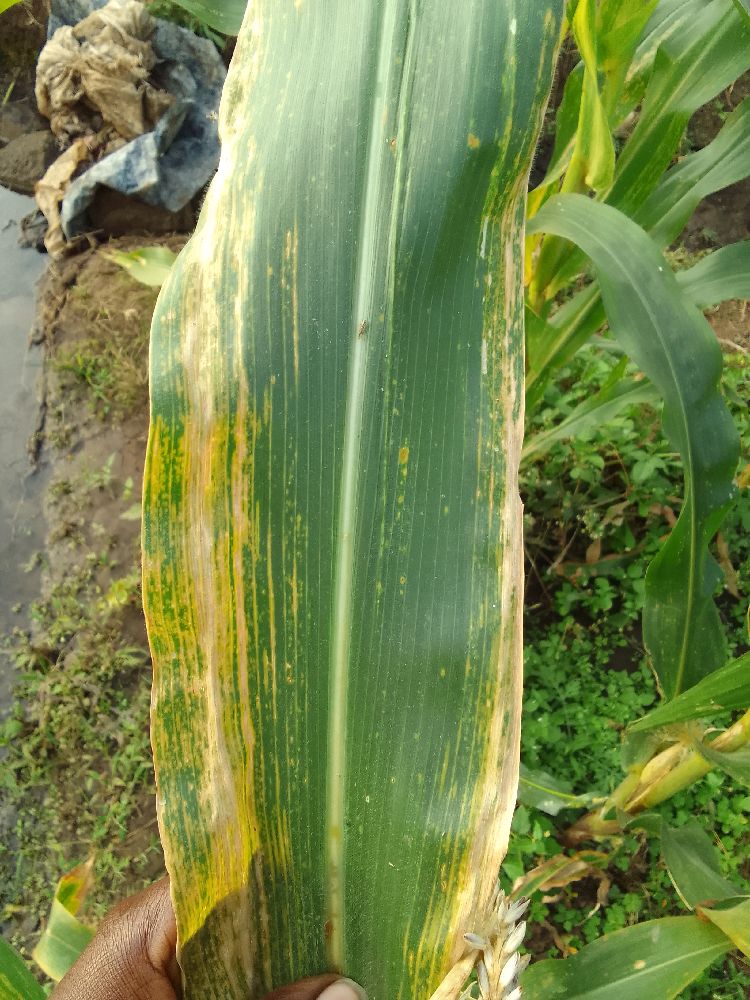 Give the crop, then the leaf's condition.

maize, maize lethal necrosis
